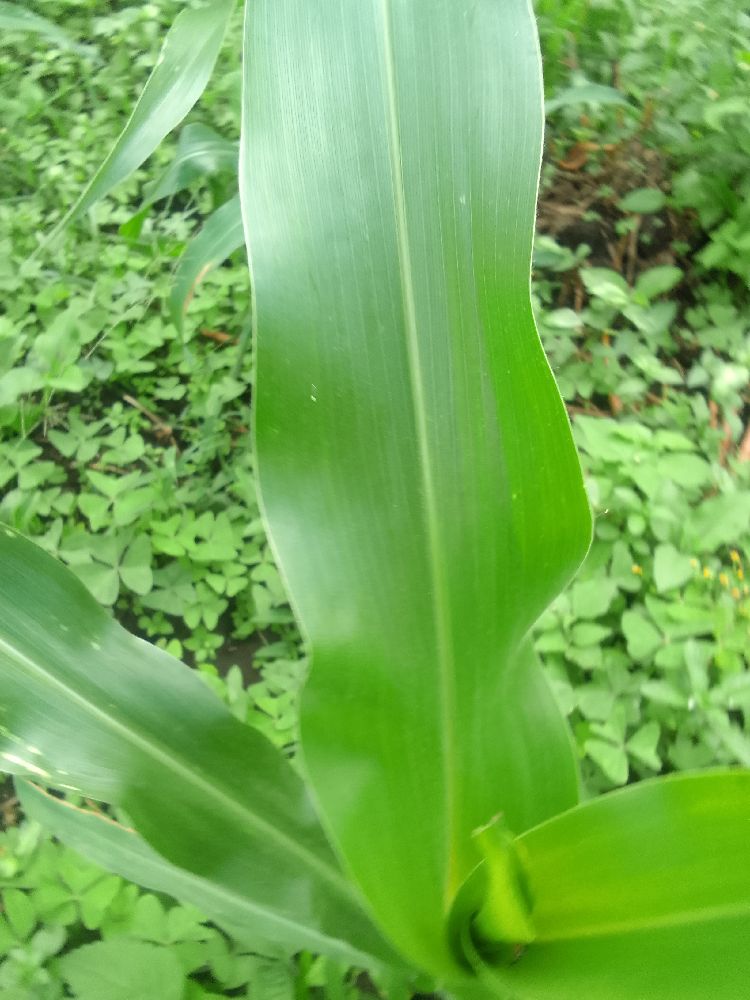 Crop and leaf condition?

maize, healthy
